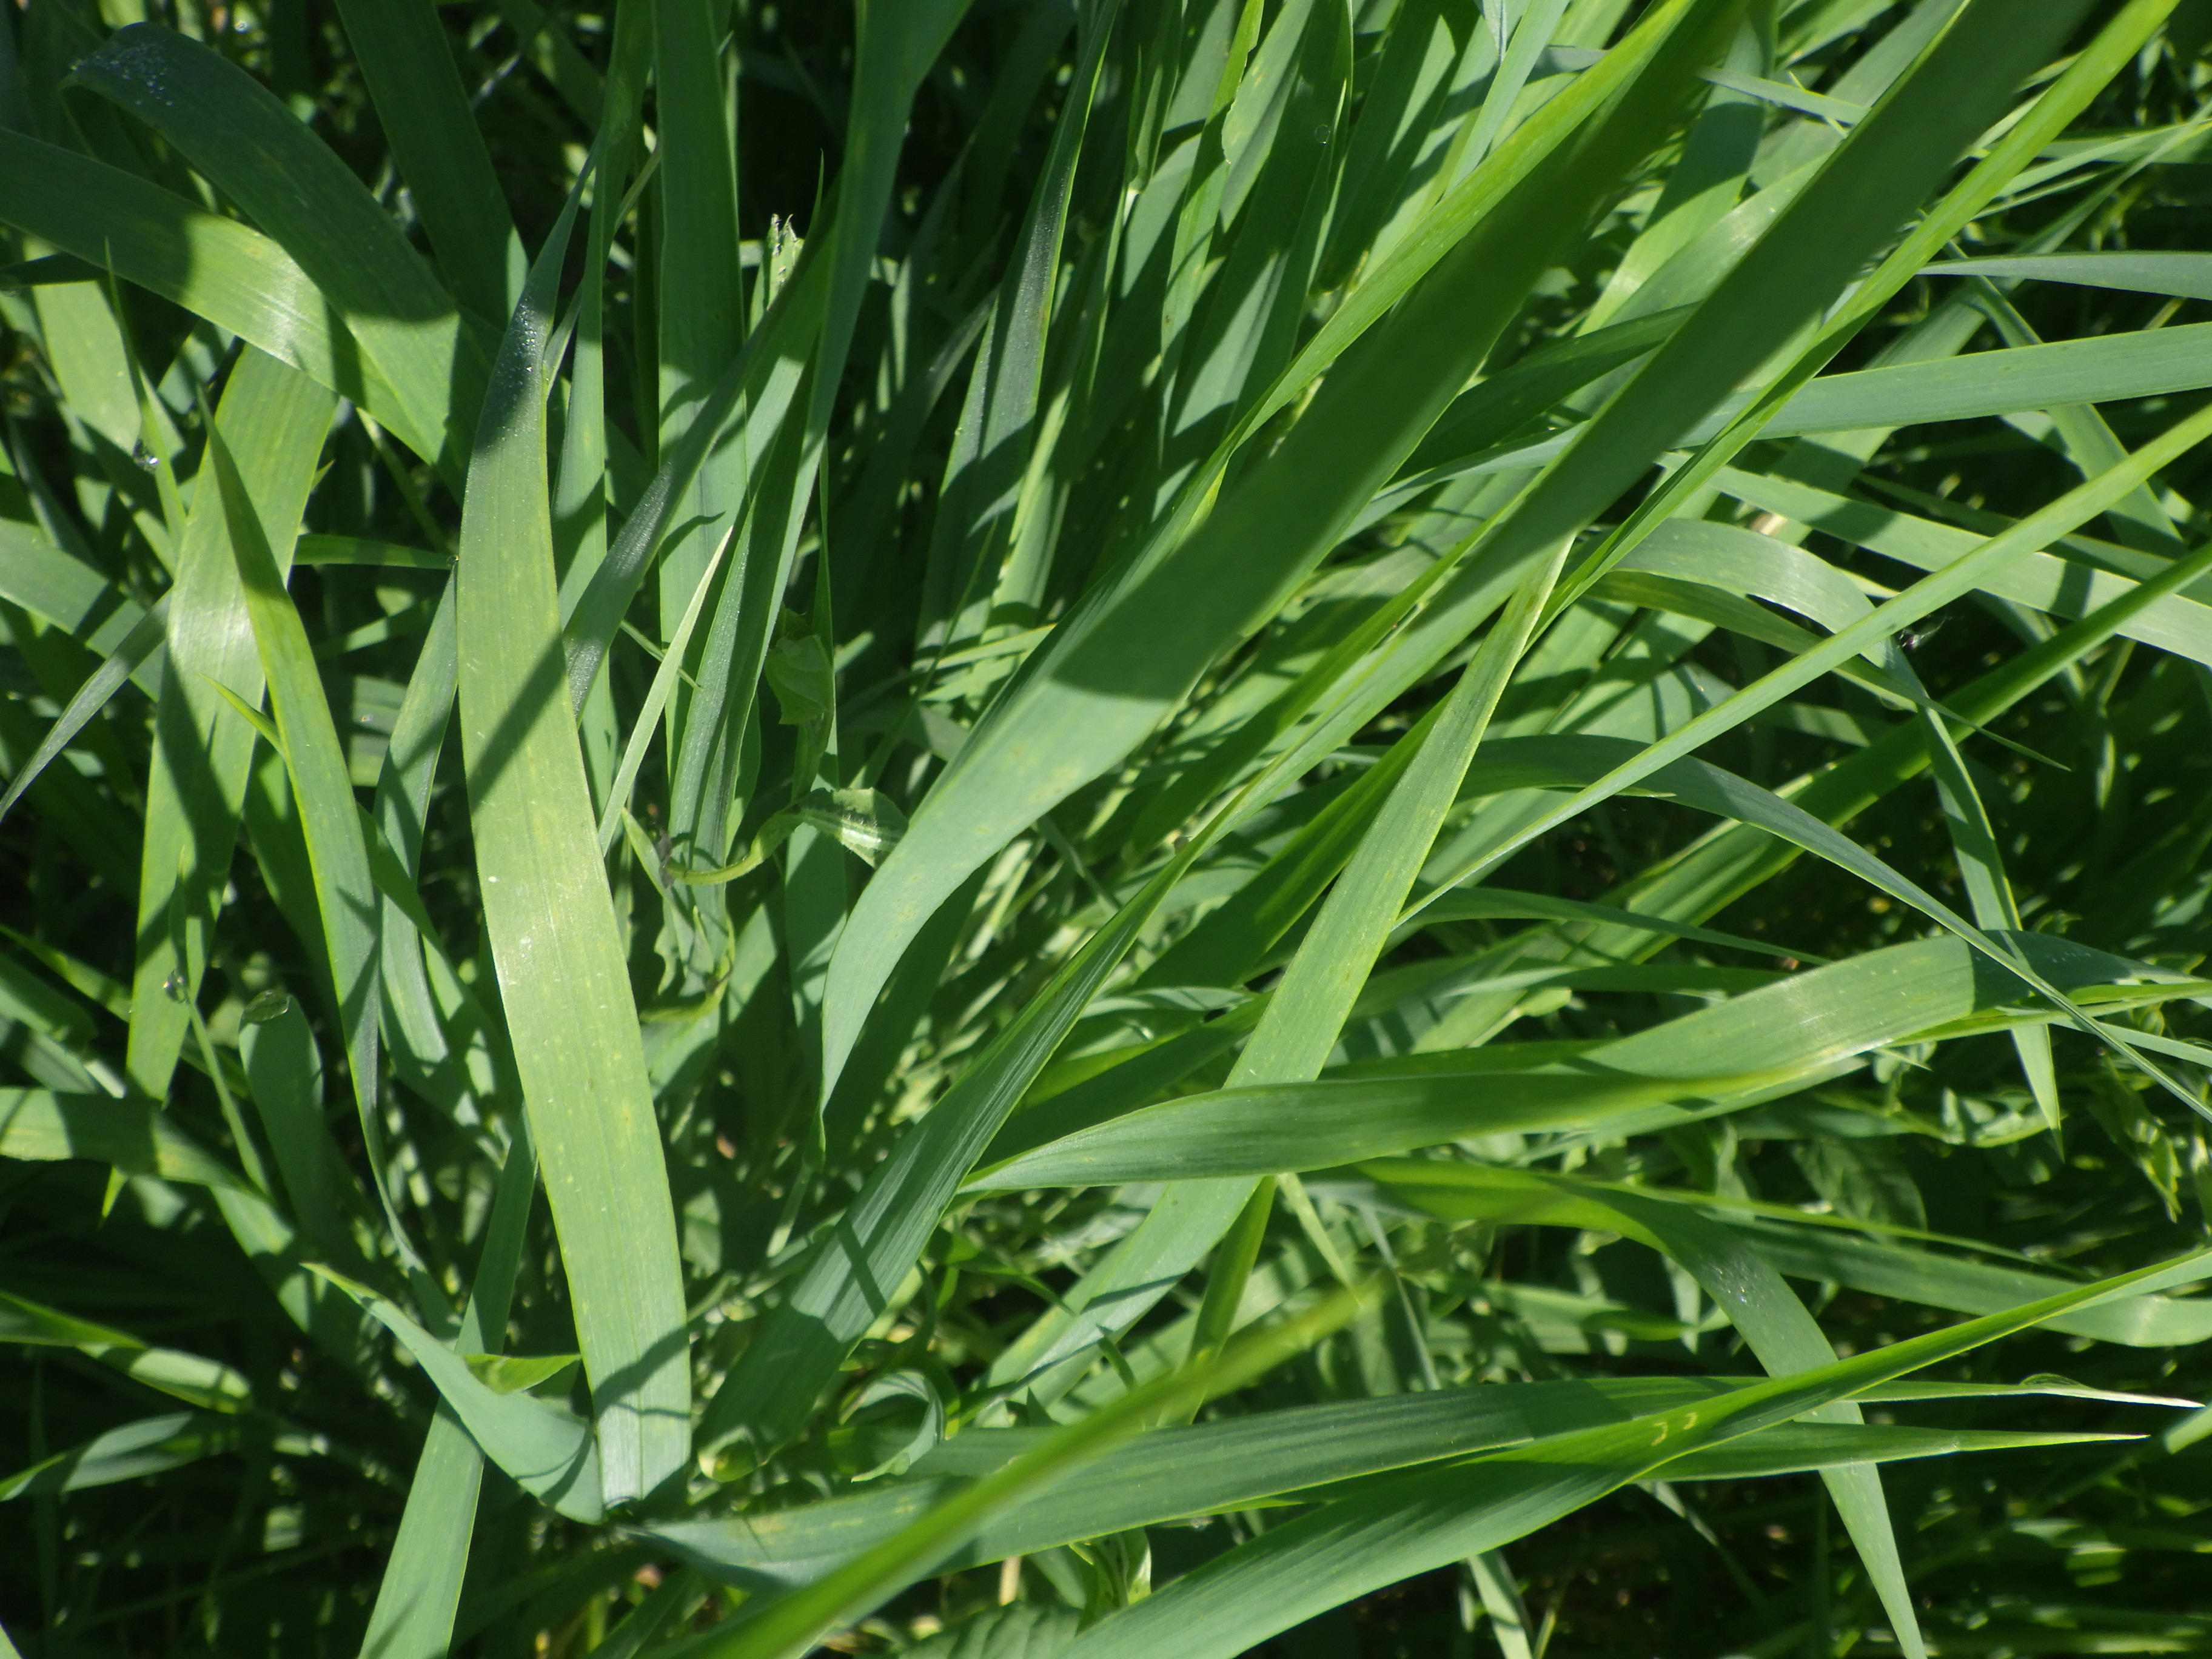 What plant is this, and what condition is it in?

emmer, aphids, phytophagous
